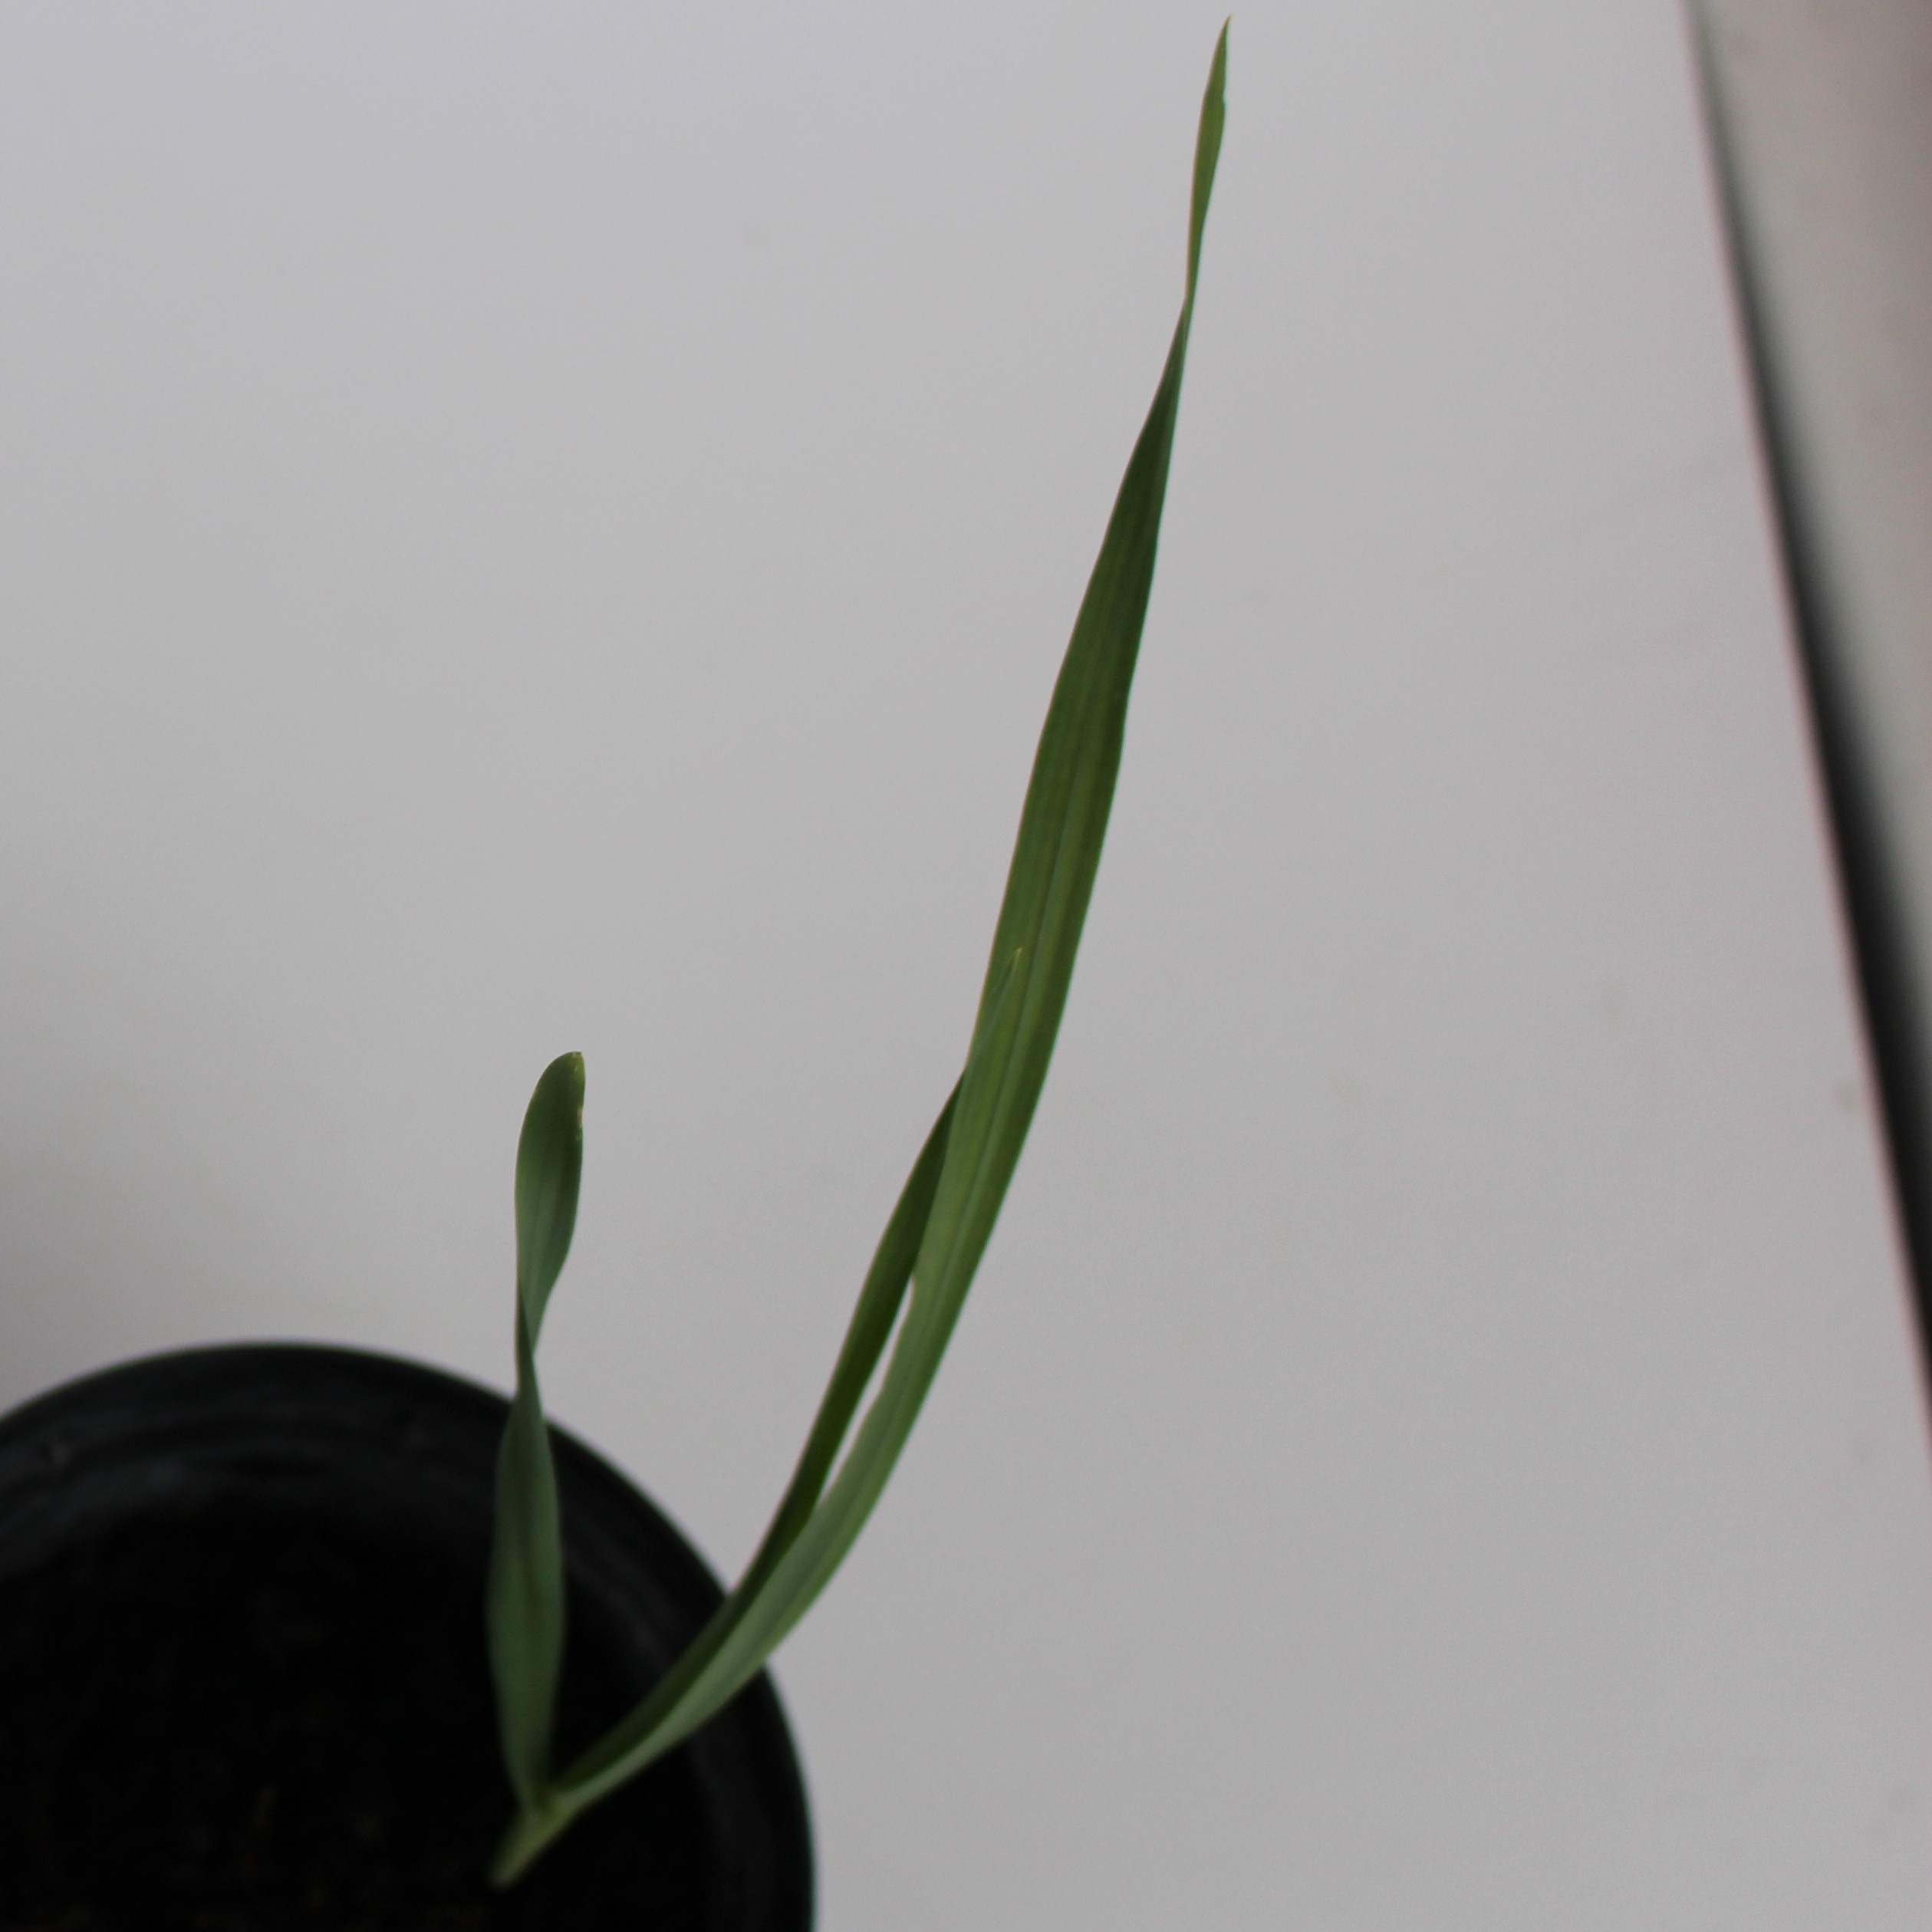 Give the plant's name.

Avena sterilis
